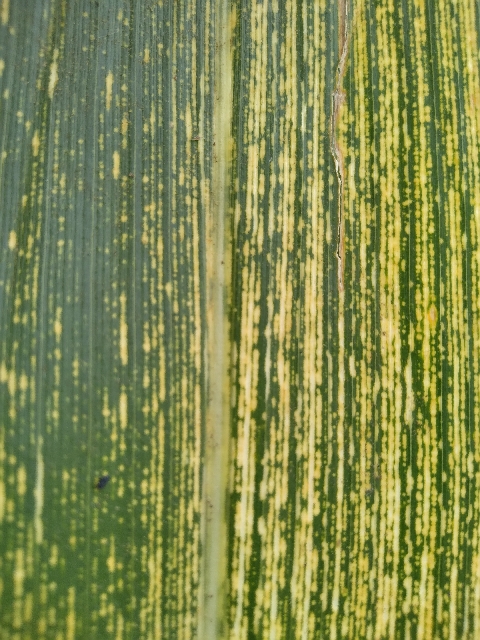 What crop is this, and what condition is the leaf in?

maize, maize streak virus
